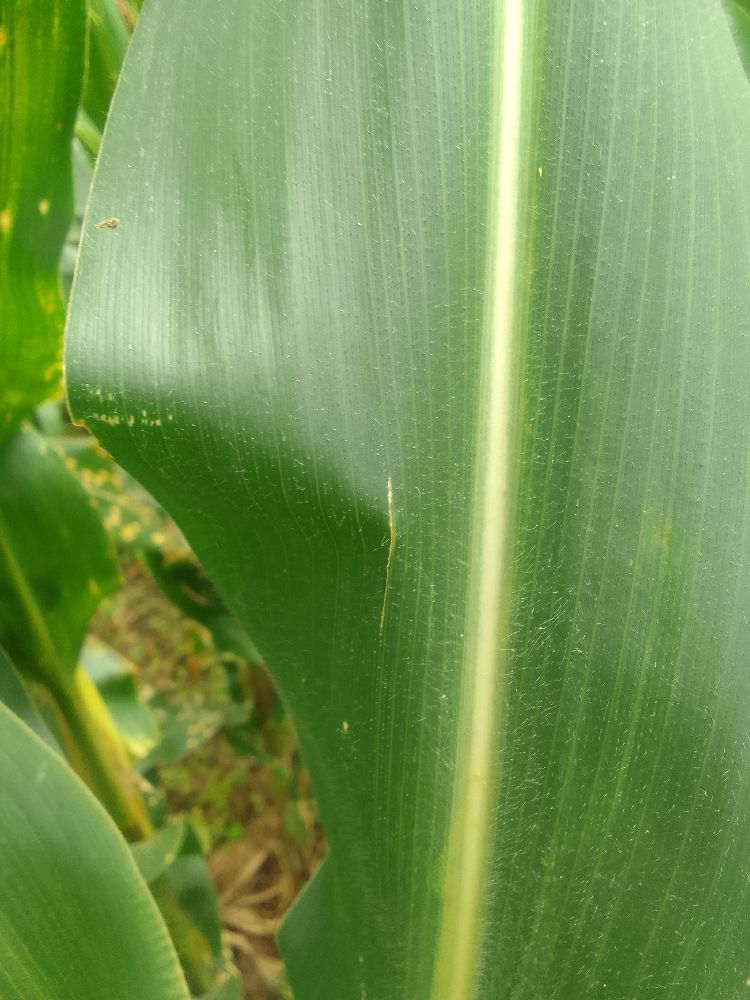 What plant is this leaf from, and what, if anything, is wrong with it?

maize, healthy
